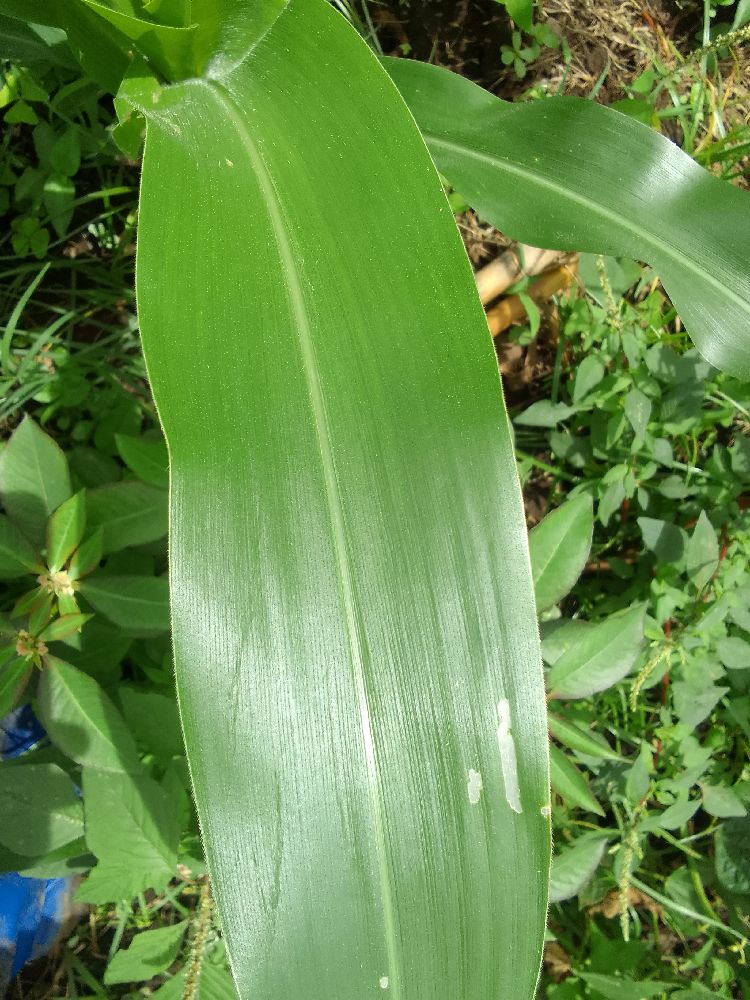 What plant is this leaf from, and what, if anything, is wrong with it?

maize, healthy
